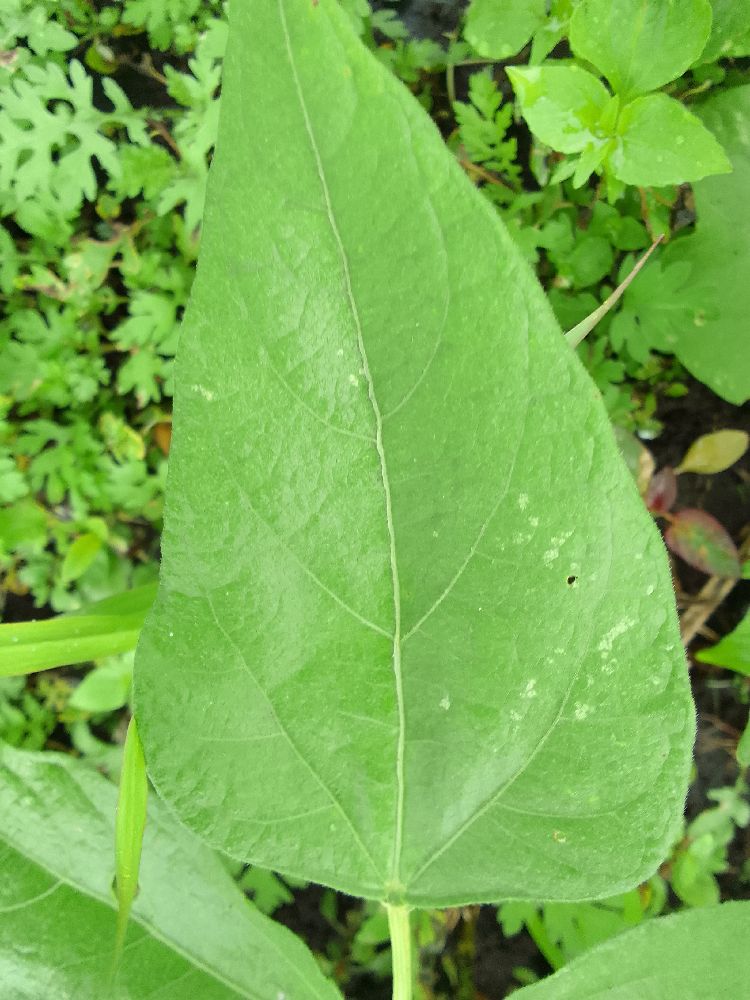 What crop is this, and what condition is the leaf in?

common bean, healthy
